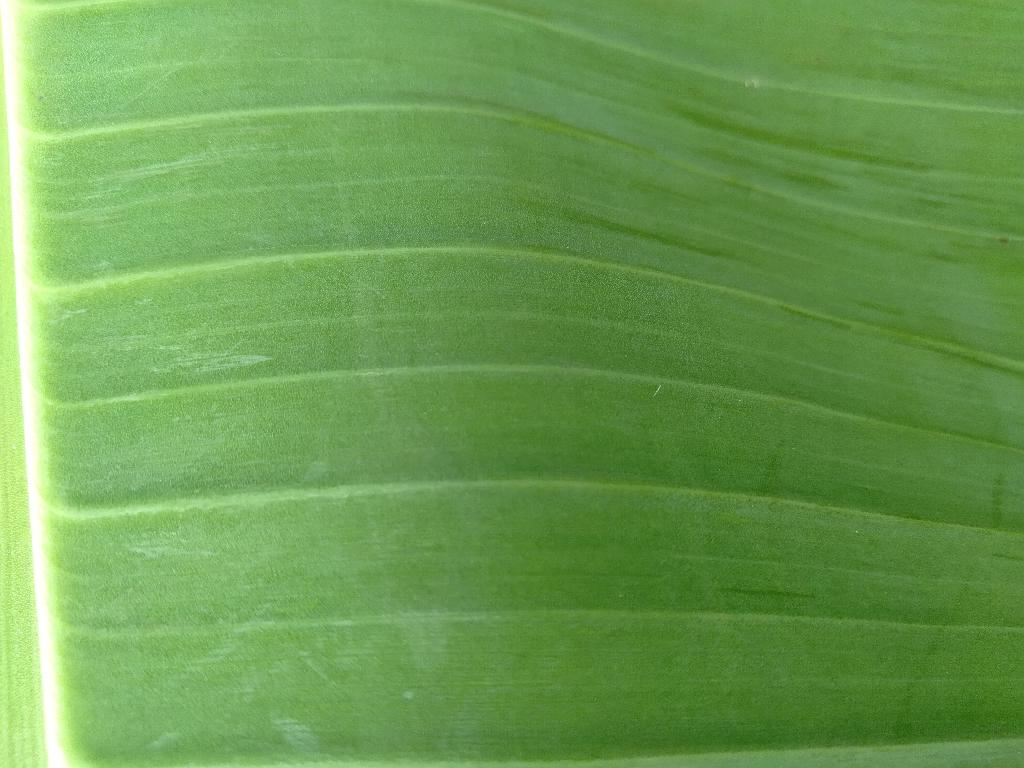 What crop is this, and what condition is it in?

banana, healthy
